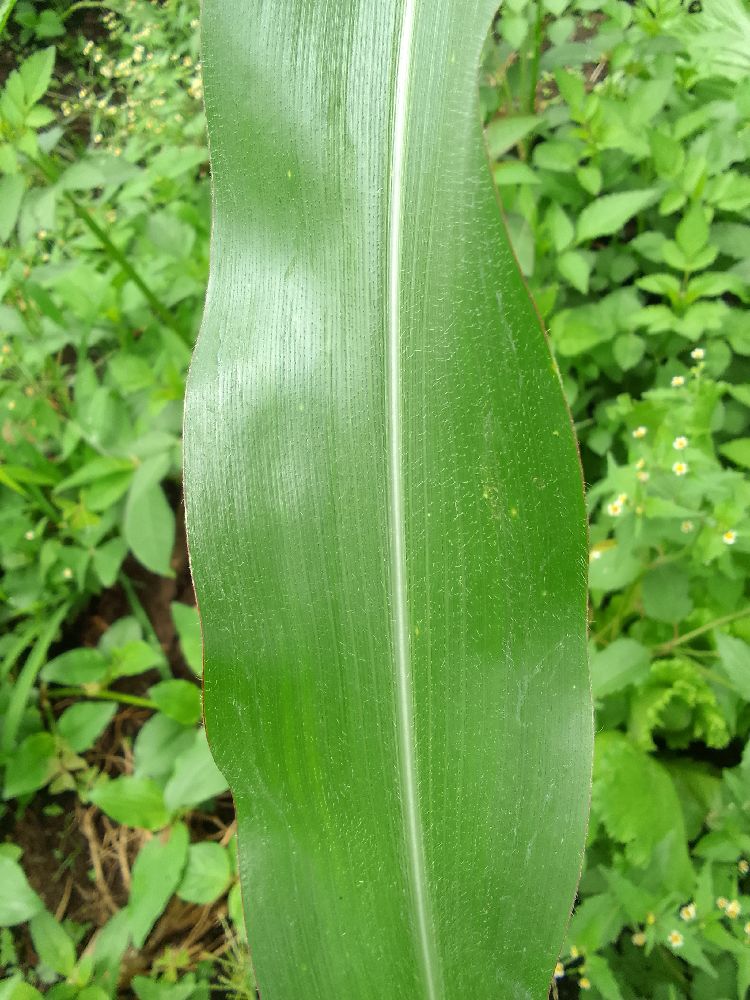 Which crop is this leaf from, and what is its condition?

maize, healthy
